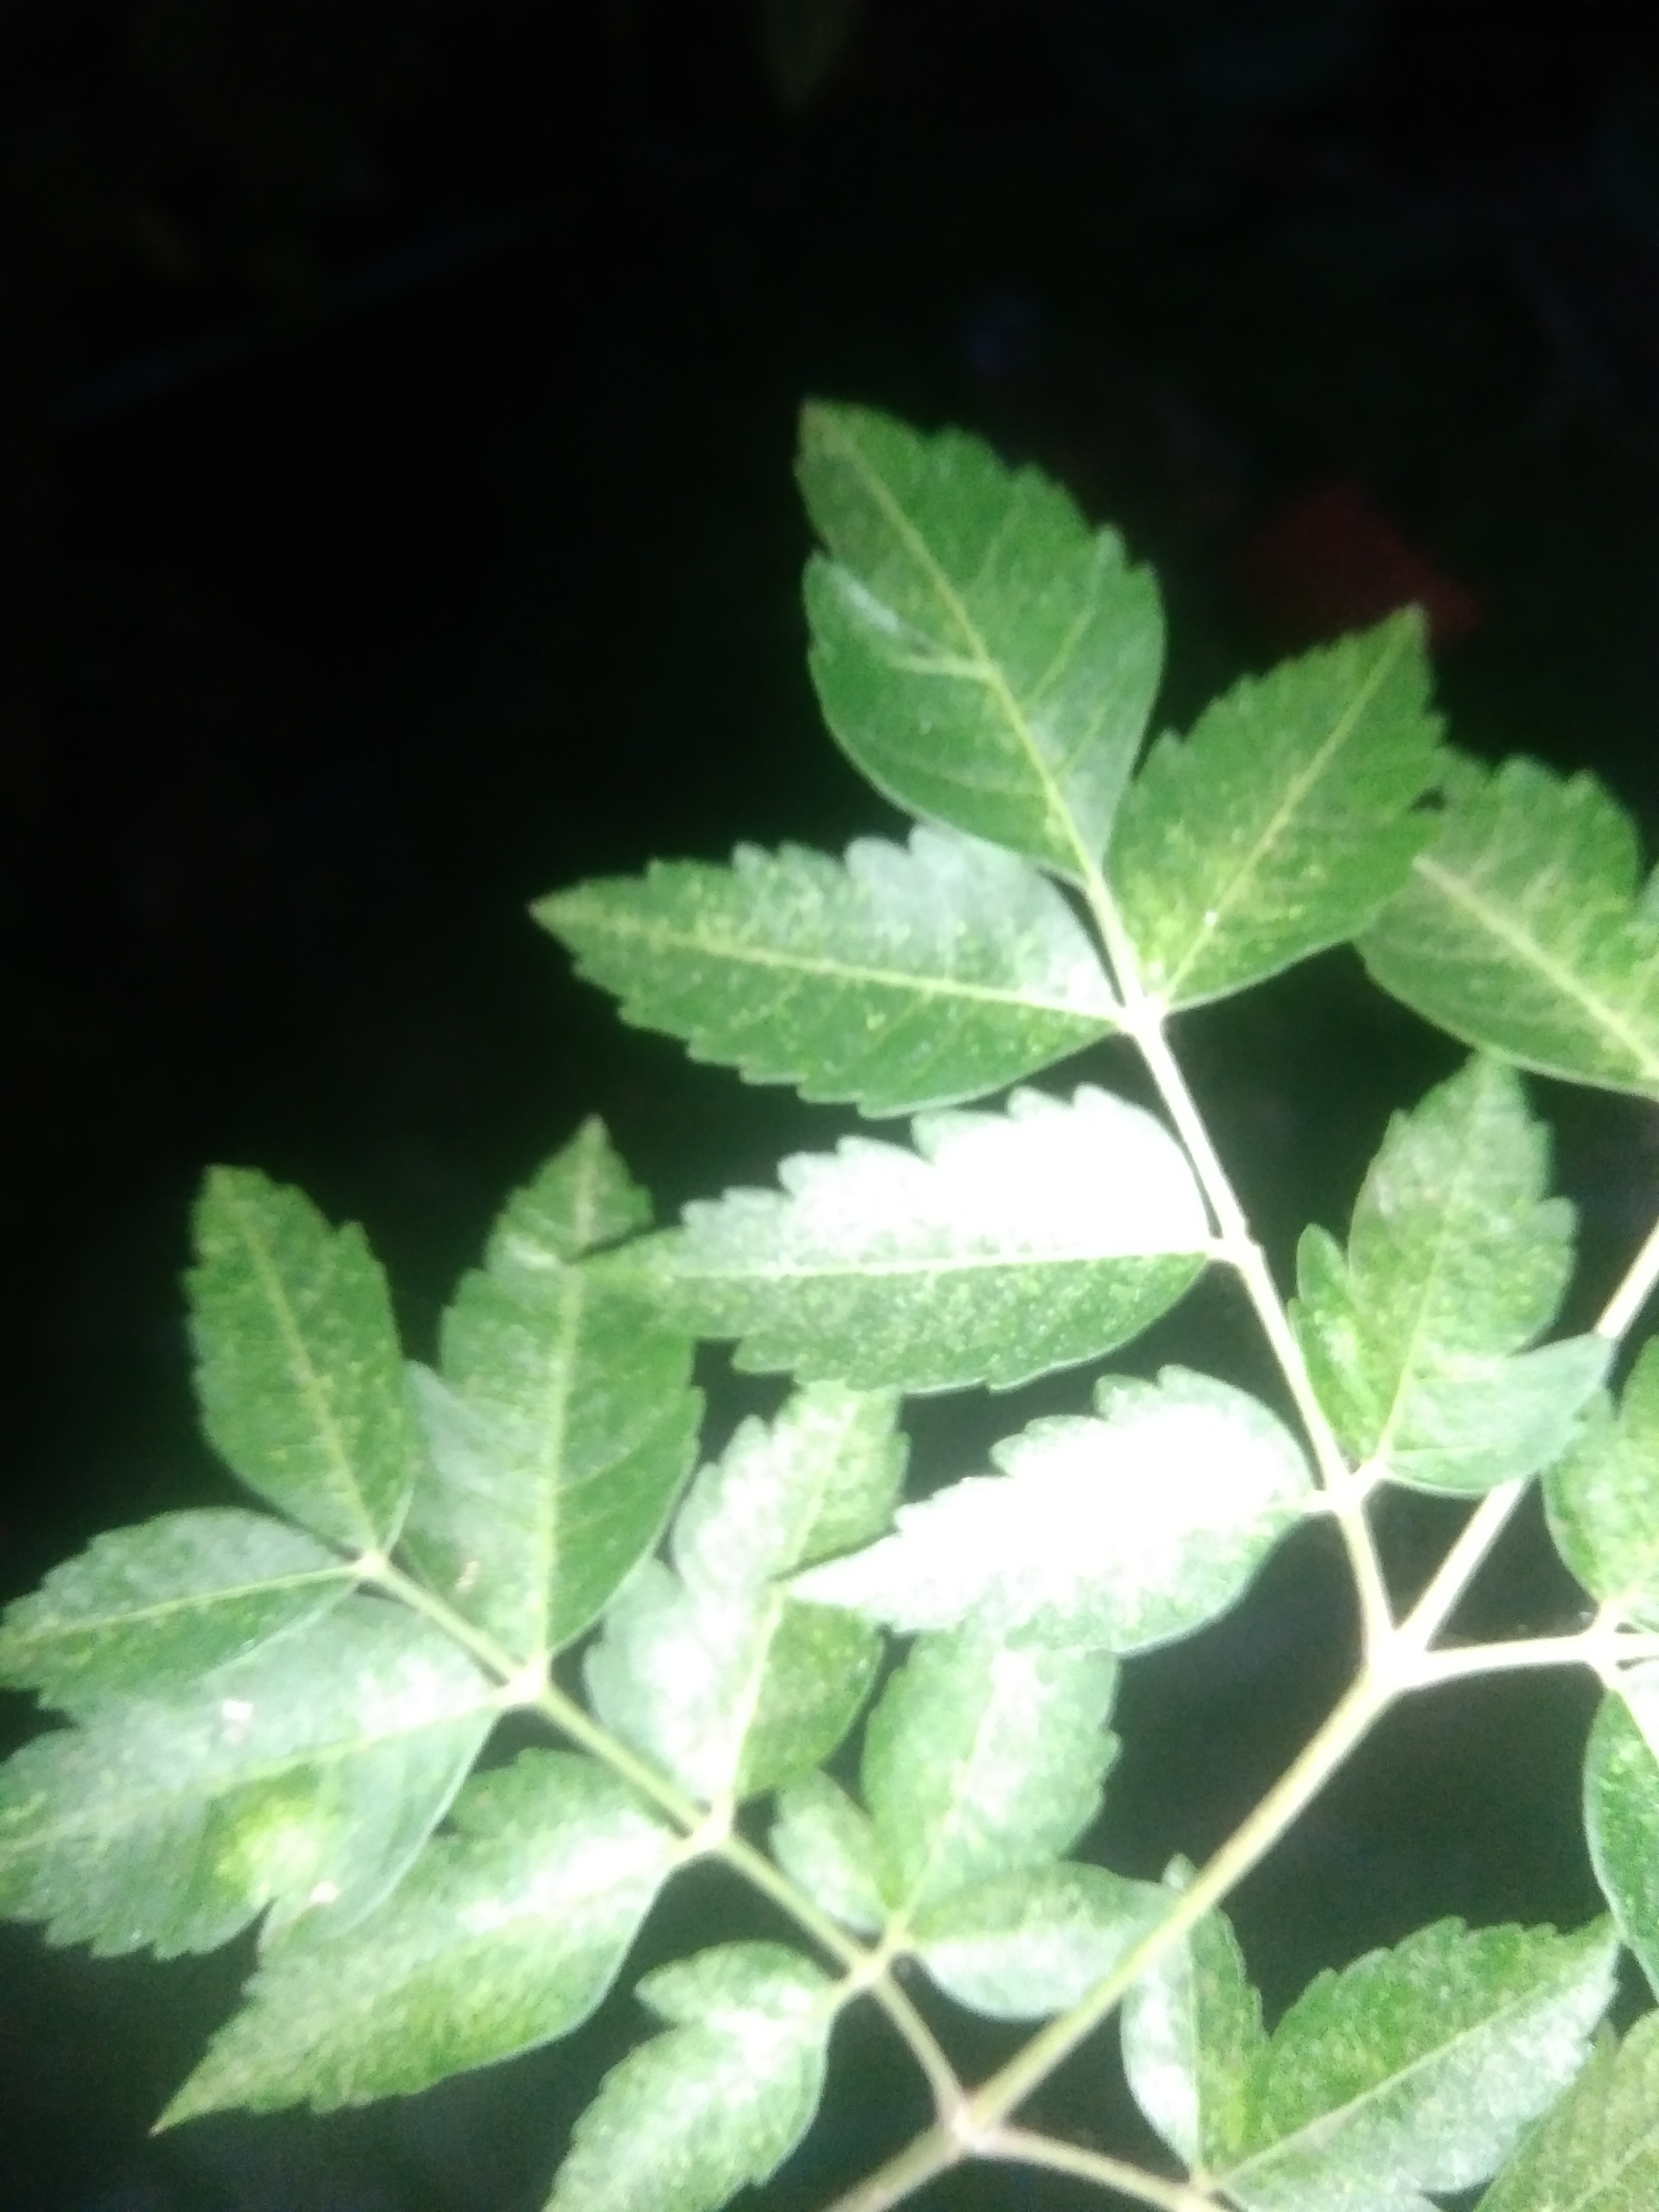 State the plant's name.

neem
